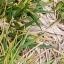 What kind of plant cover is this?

grass
